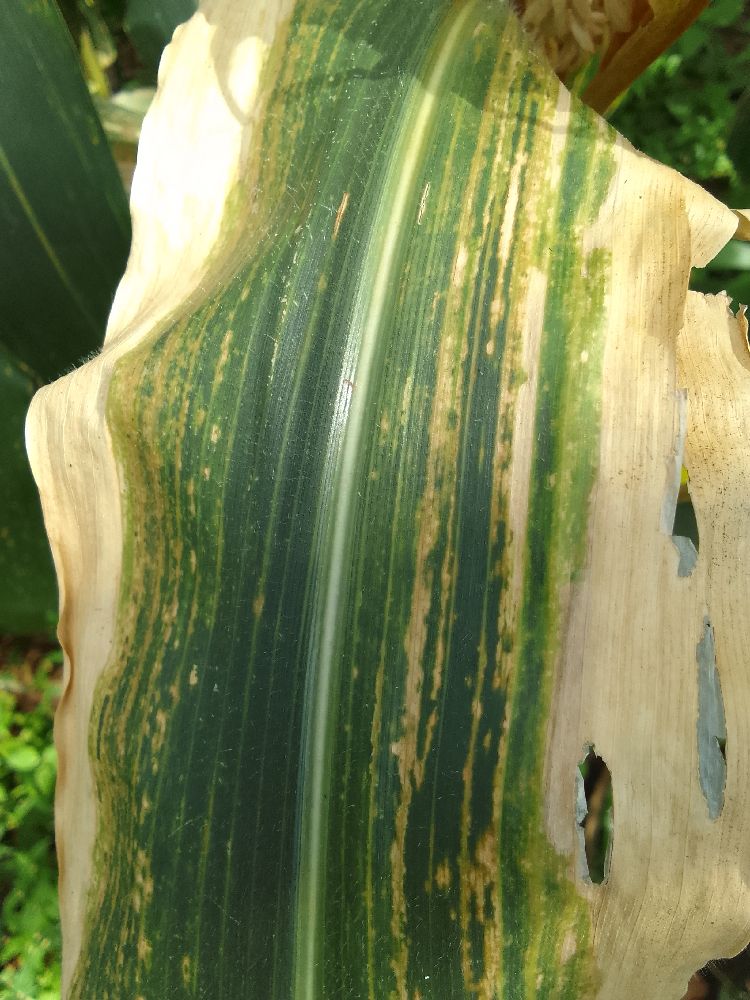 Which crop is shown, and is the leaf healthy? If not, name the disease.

maize, maize lethal necrosis
